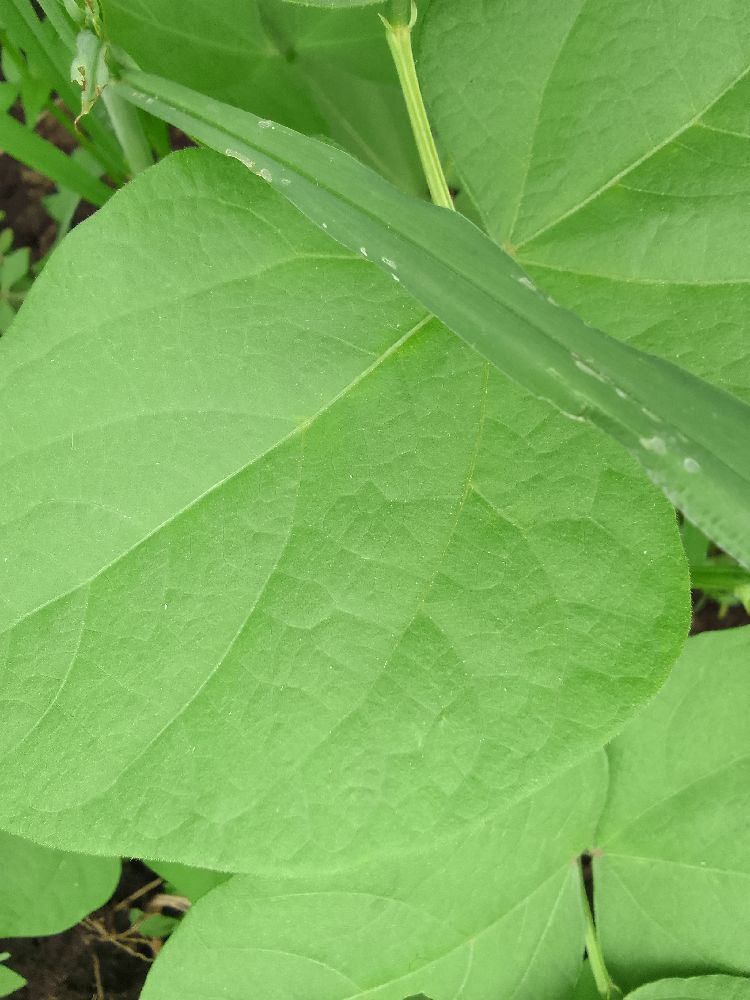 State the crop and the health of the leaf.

common bean, healthy
